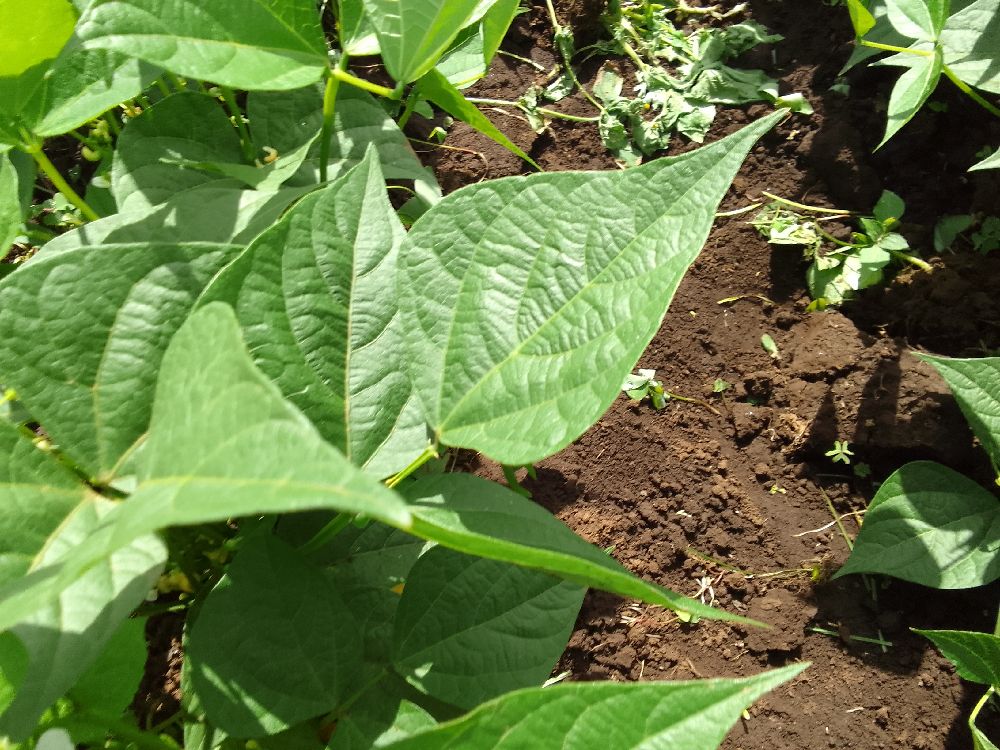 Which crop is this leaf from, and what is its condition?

common bean, healthy
